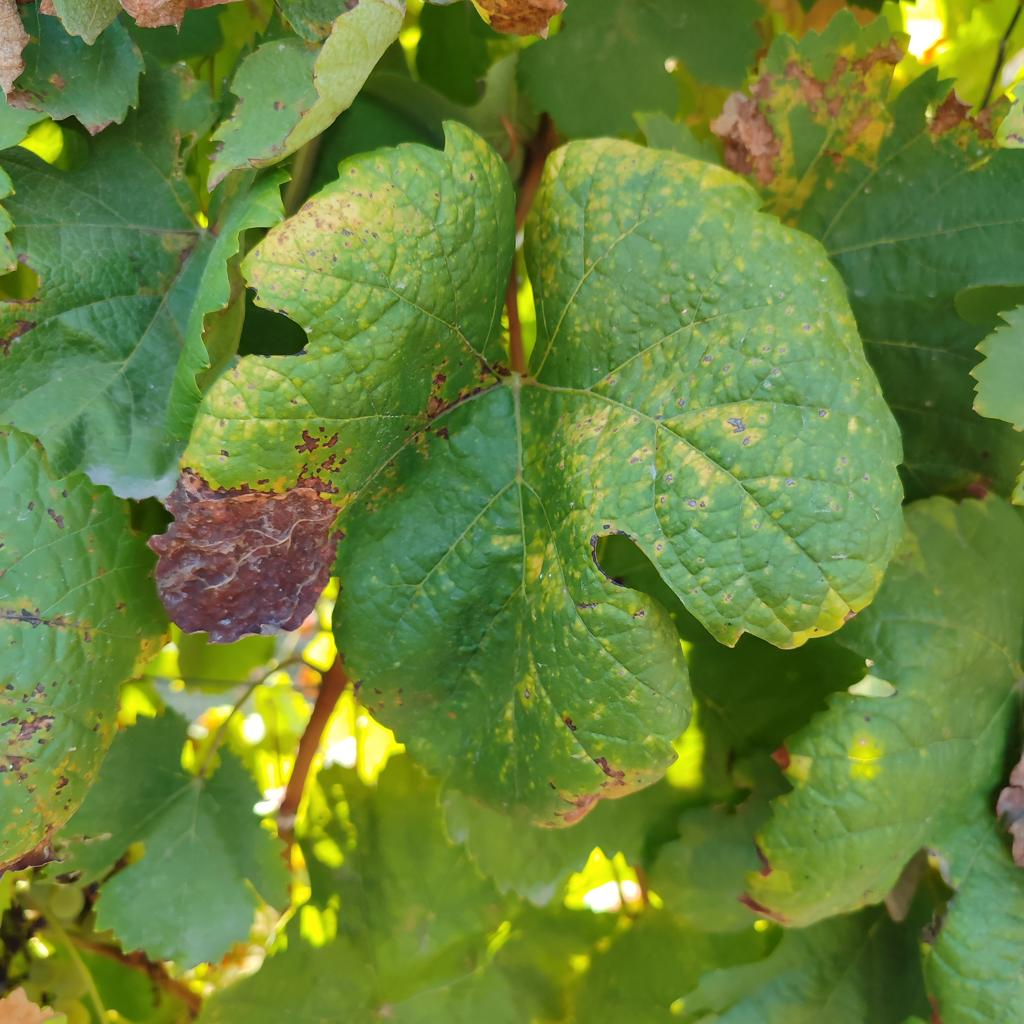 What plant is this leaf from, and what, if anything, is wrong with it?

grapevine, downy mildew
